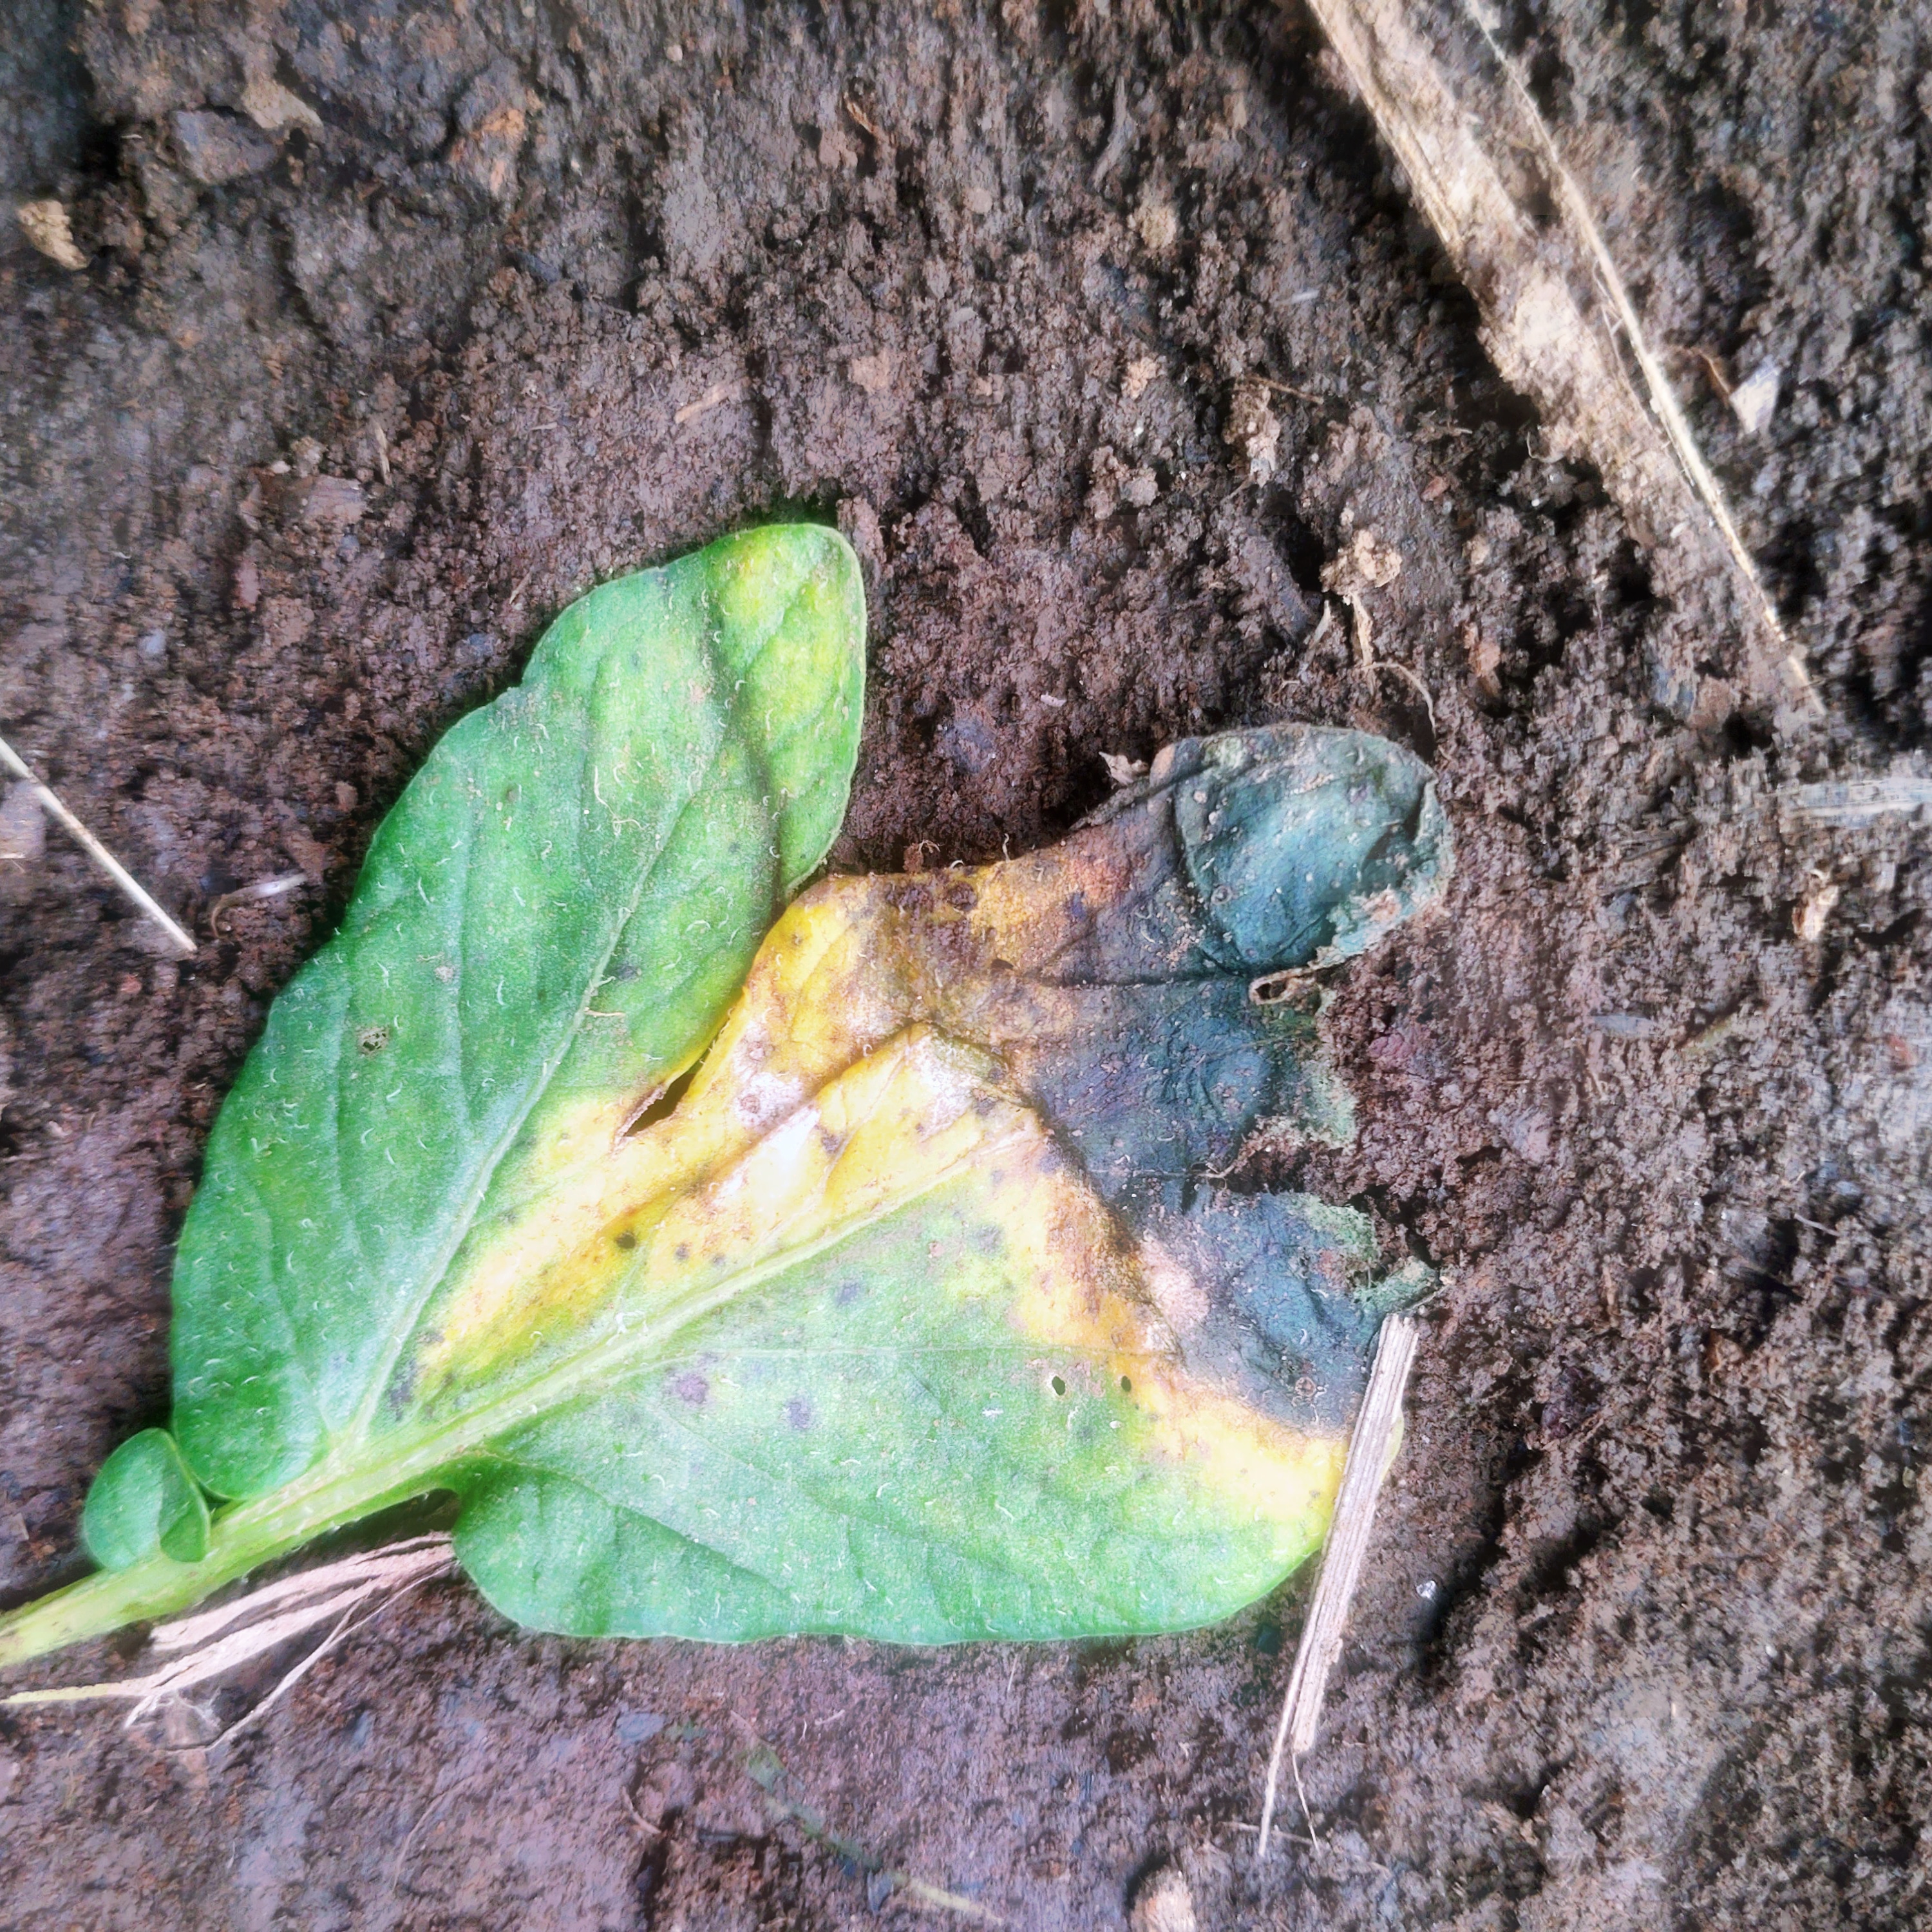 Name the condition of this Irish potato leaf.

late blight
